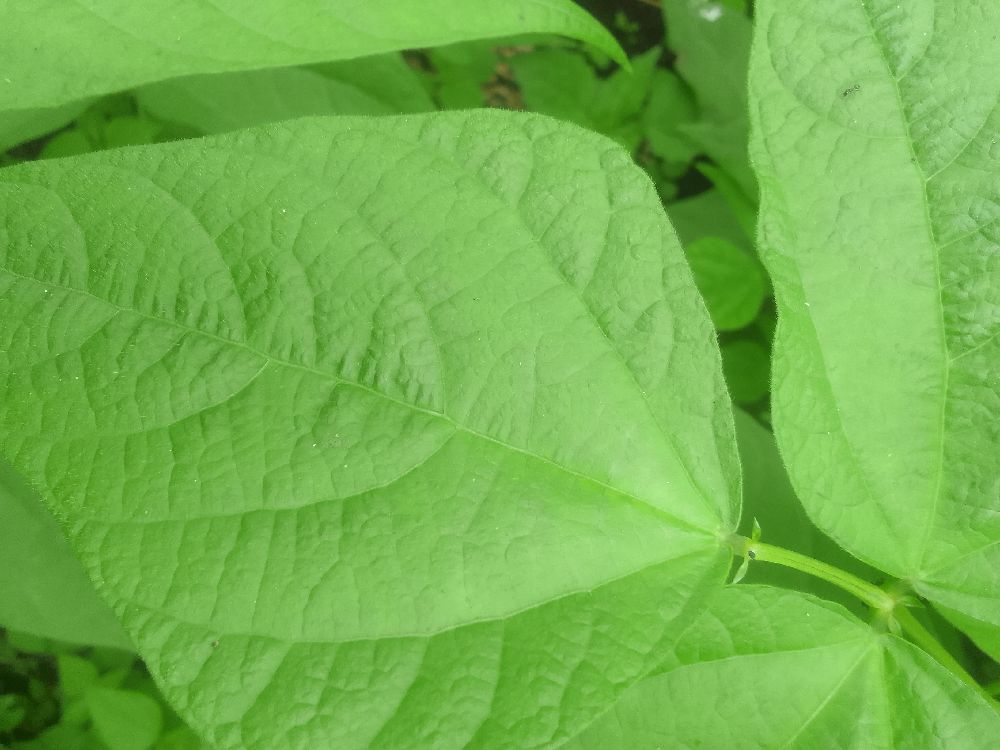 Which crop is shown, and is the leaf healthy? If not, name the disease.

common bean, healthy
